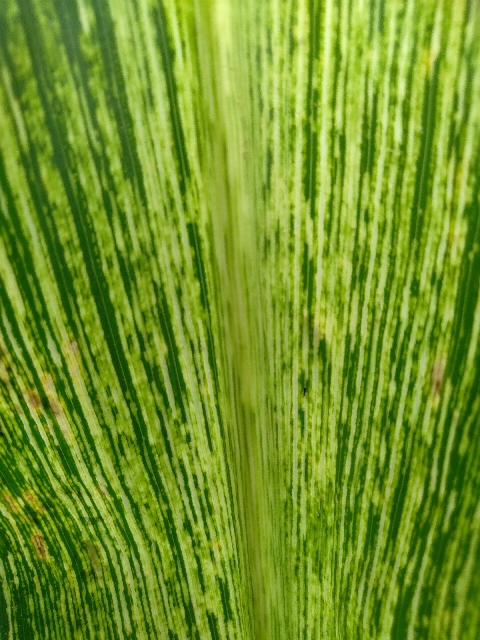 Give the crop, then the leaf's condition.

maize, maize streak virus
